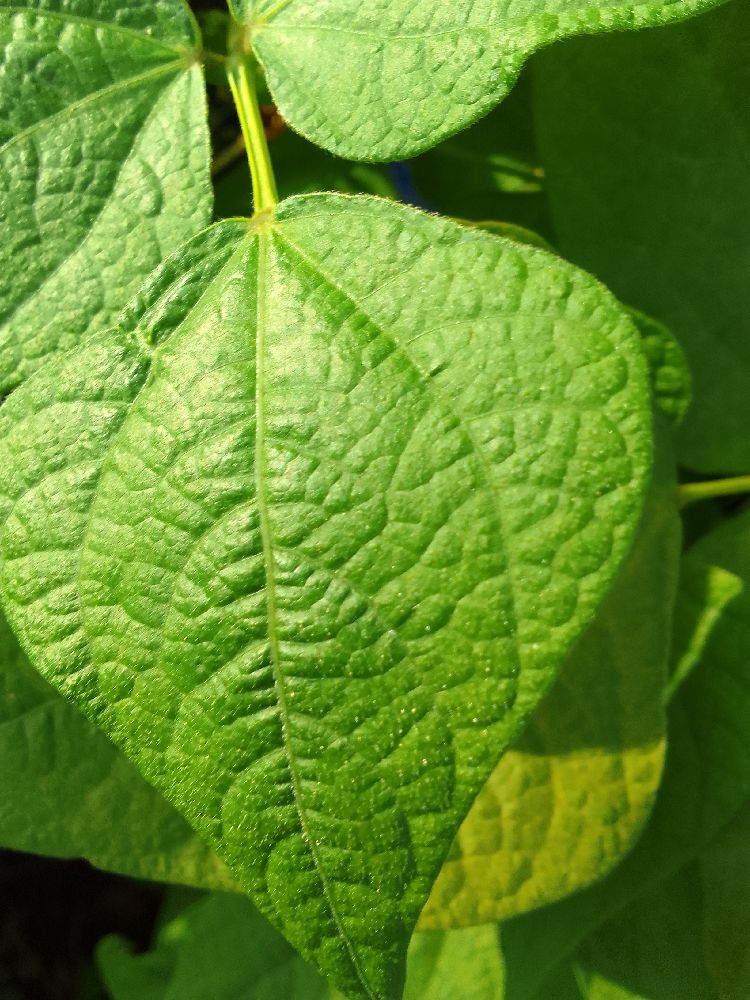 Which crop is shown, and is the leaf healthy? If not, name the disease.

common bean, healthy
